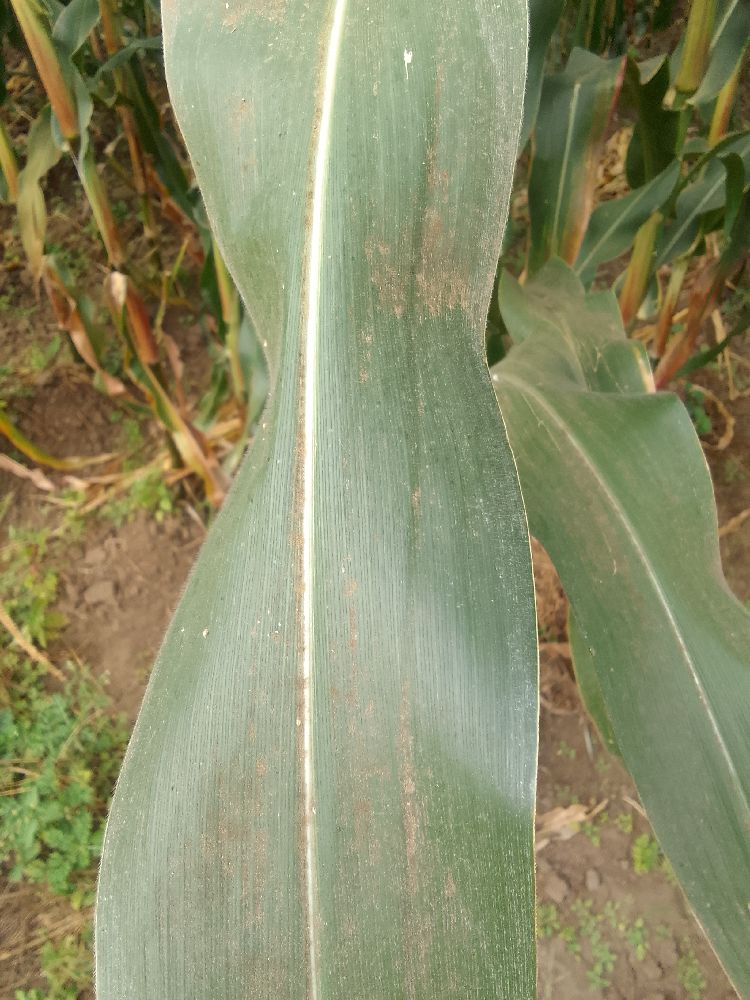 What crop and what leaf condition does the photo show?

maize, healthy
